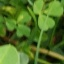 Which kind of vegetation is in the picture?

unstructured weed
